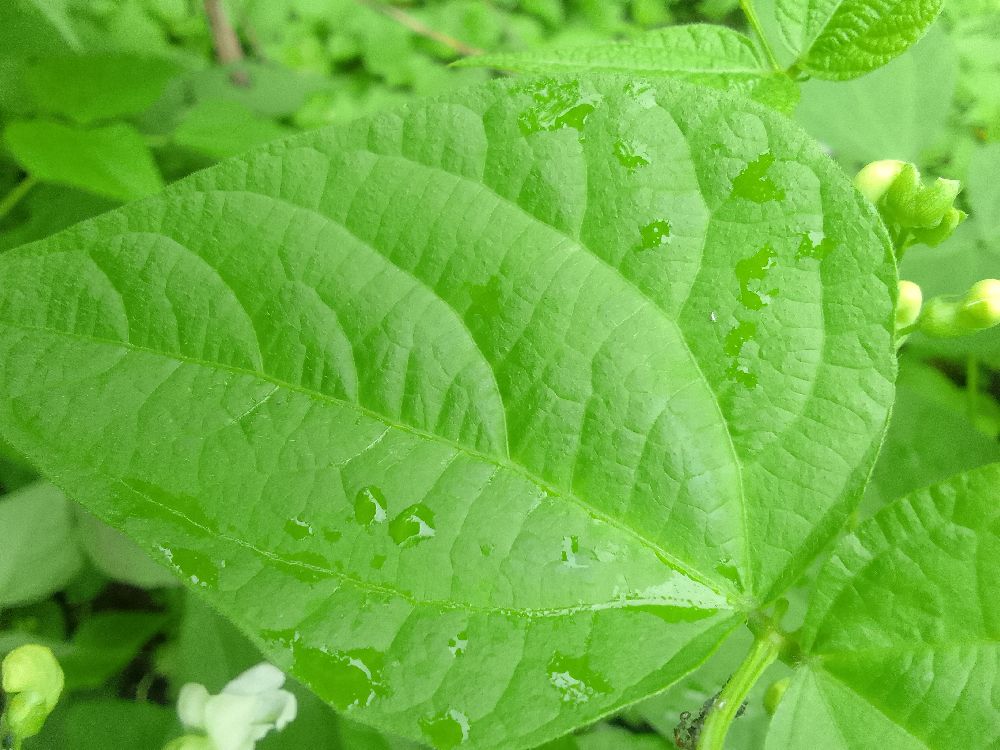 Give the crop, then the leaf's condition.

common bean, healthy
